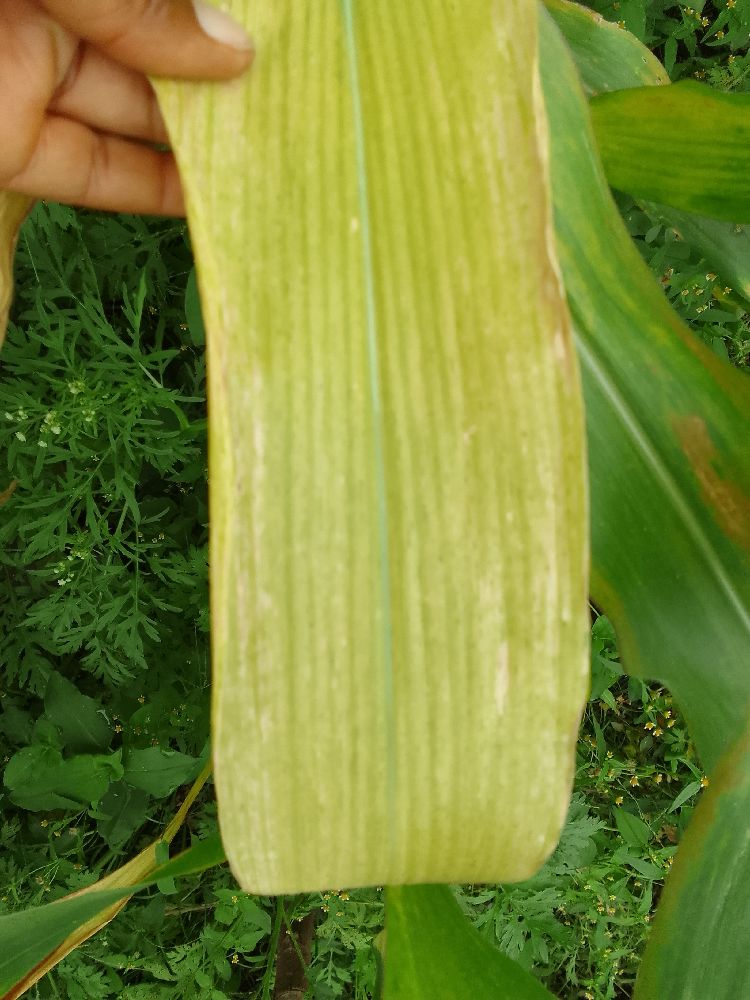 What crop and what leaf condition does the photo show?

maize, maize lethal necrosis
